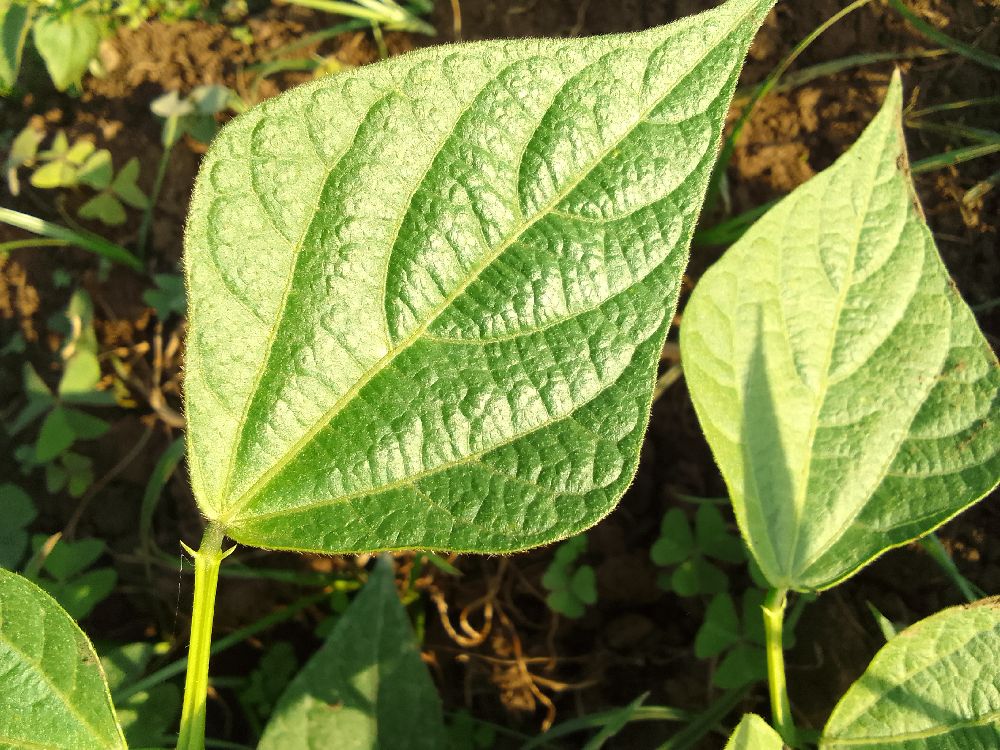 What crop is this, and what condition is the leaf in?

common bean, healthy
